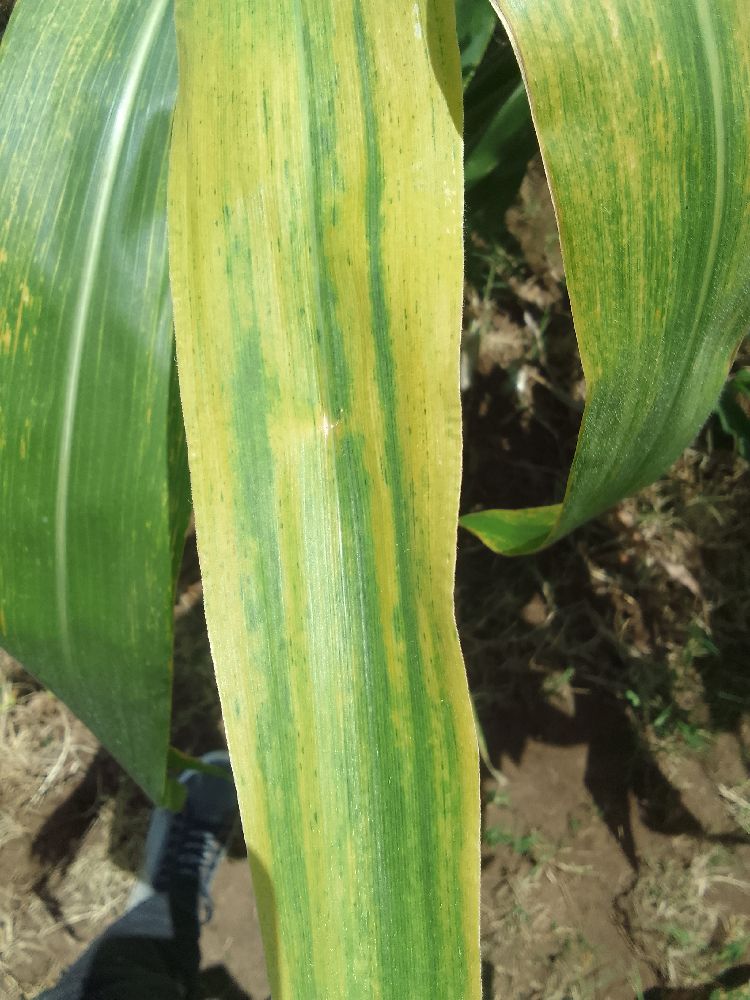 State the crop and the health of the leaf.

maize, maize lethal necrosis
